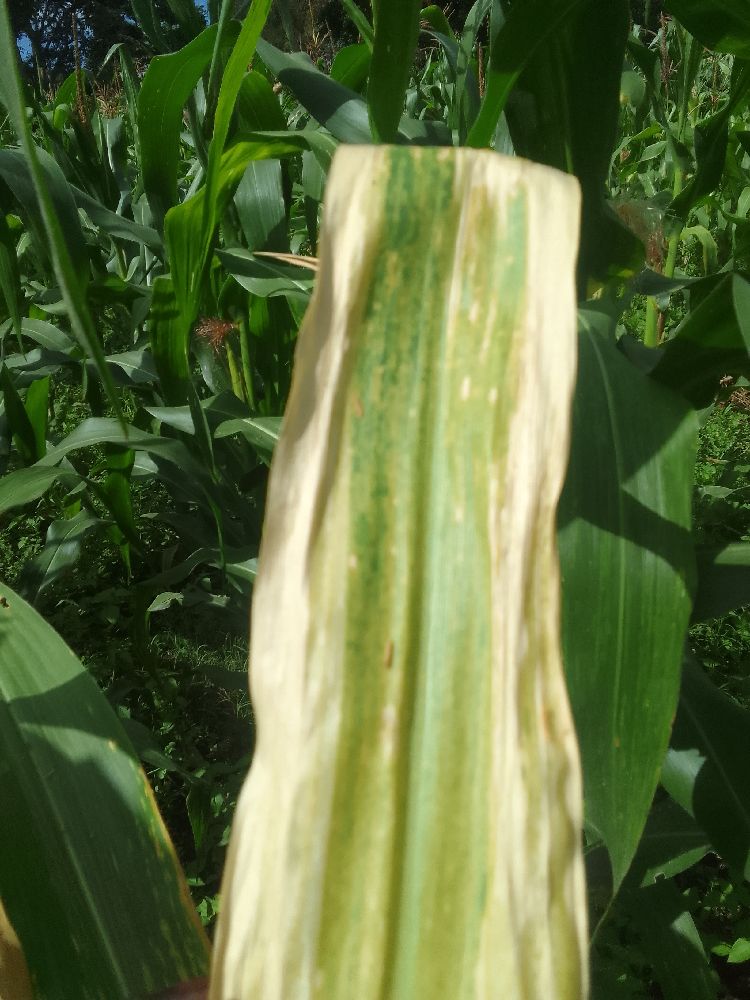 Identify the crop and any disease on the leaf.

maize, maize lethal necrosis
